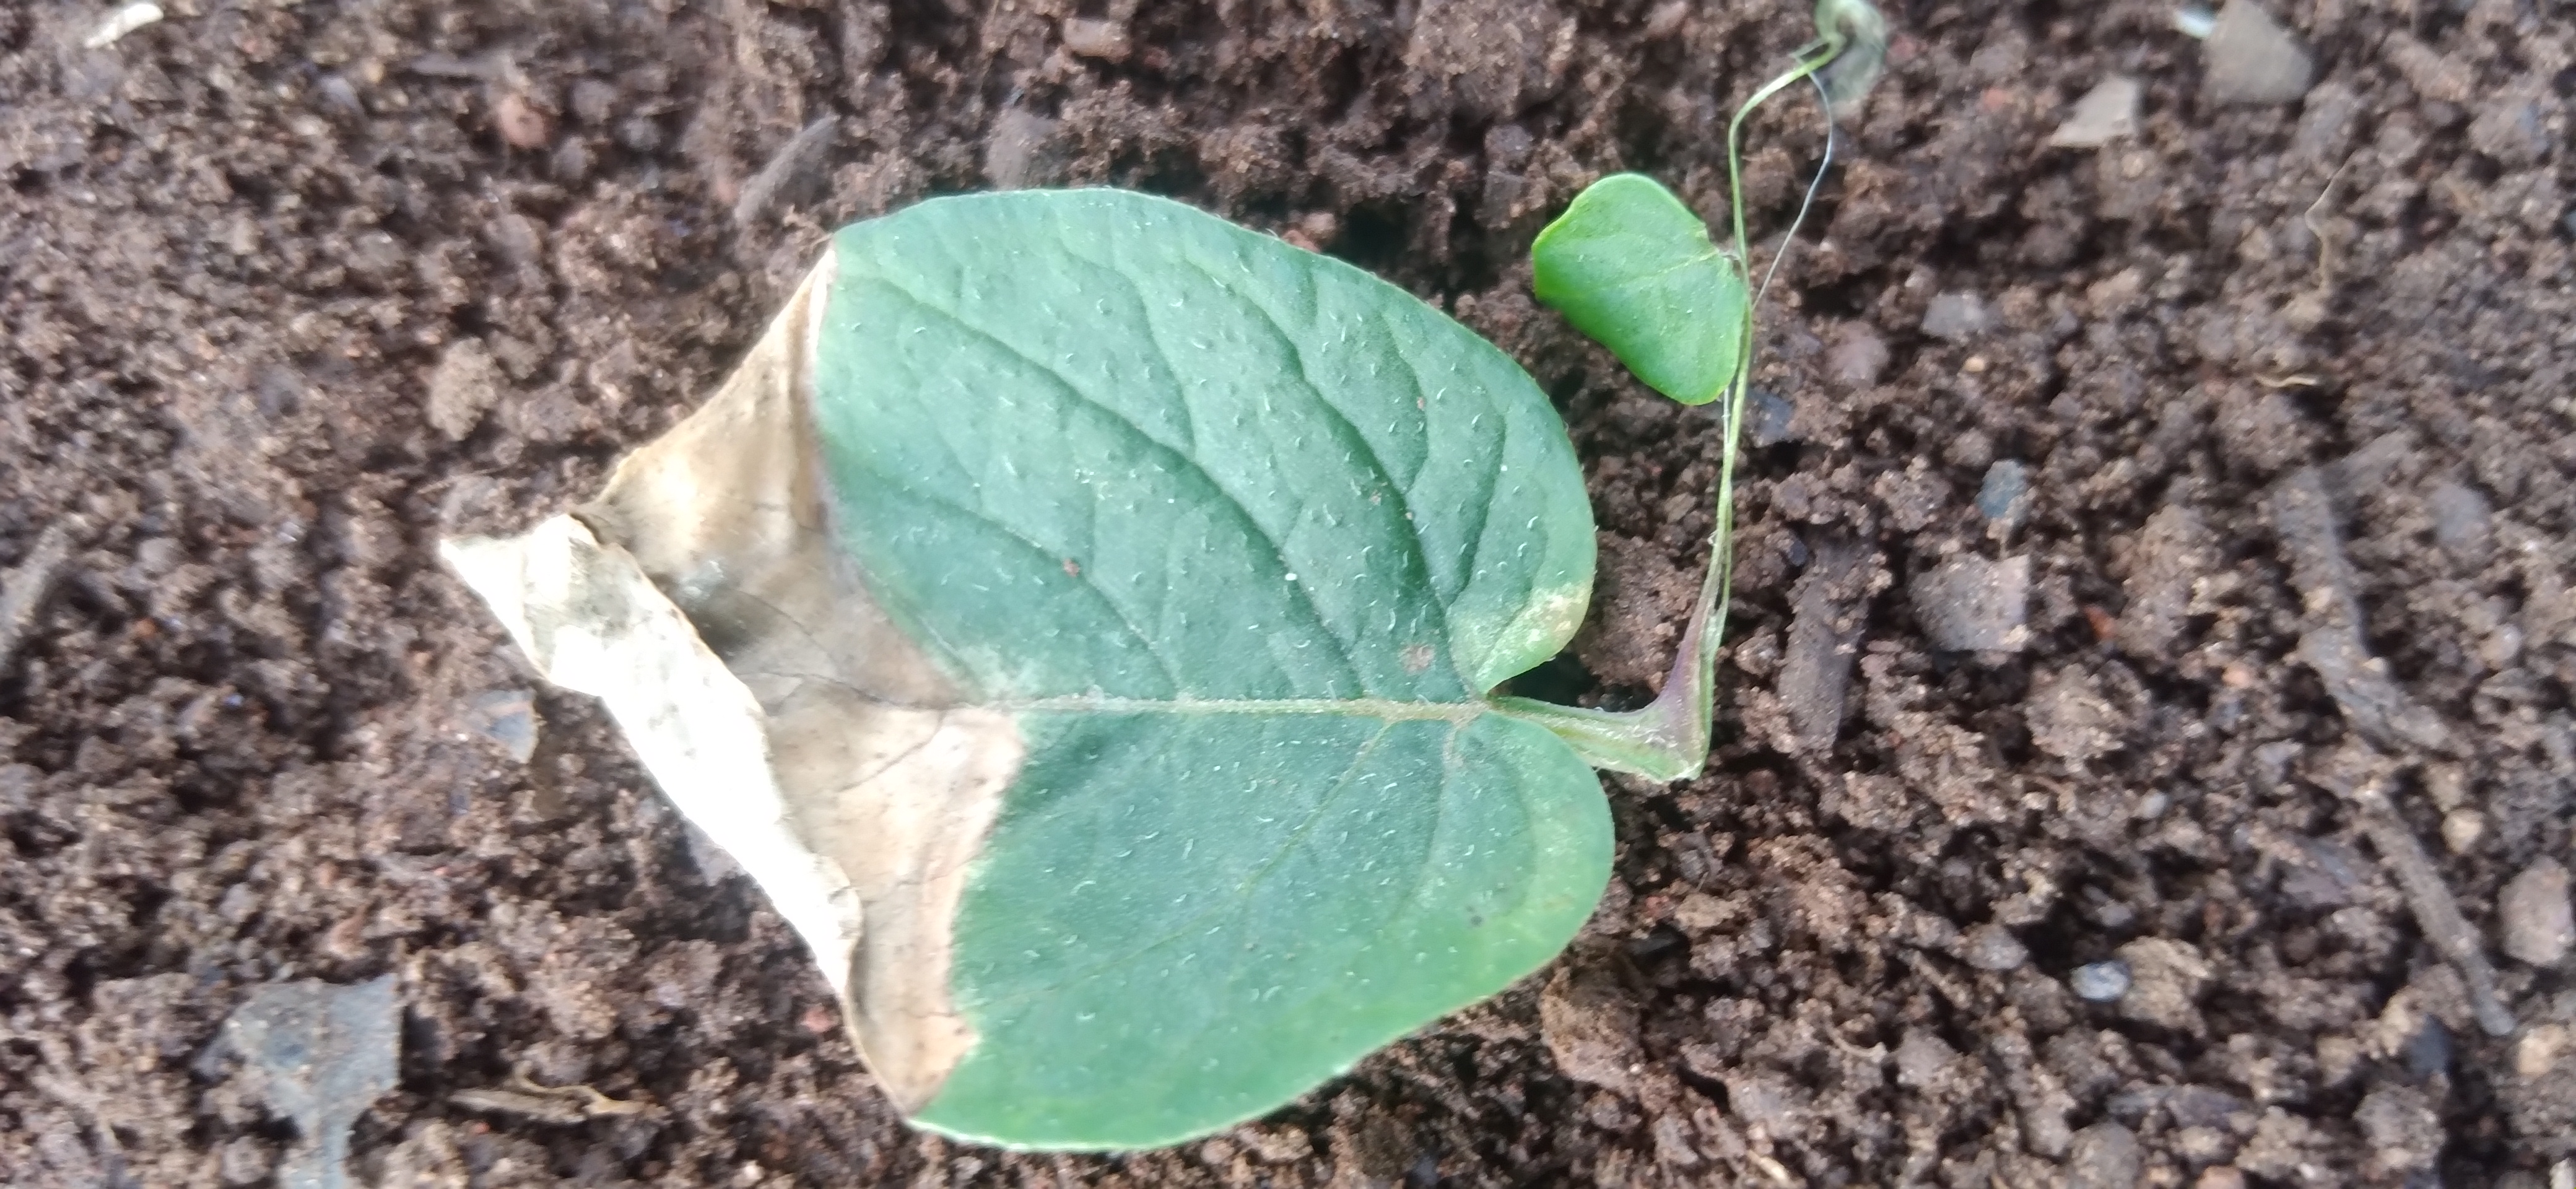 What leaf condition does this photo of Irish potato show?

early blight
